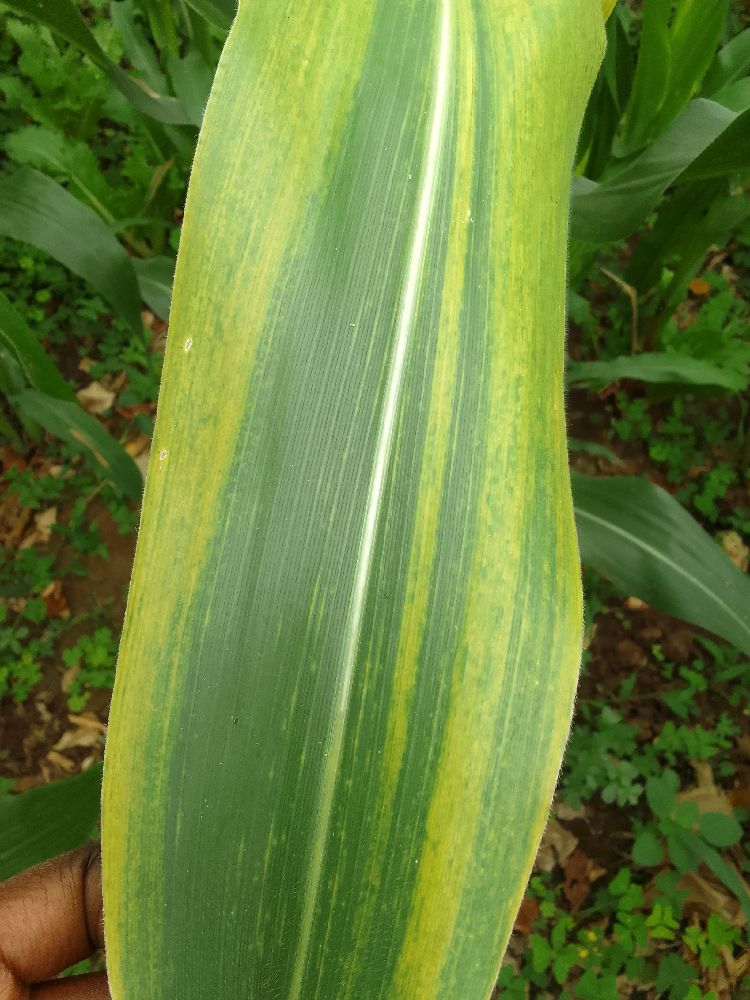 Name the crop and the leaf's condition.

maize, maize lethal necrosis
